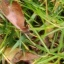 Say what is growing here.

grass
